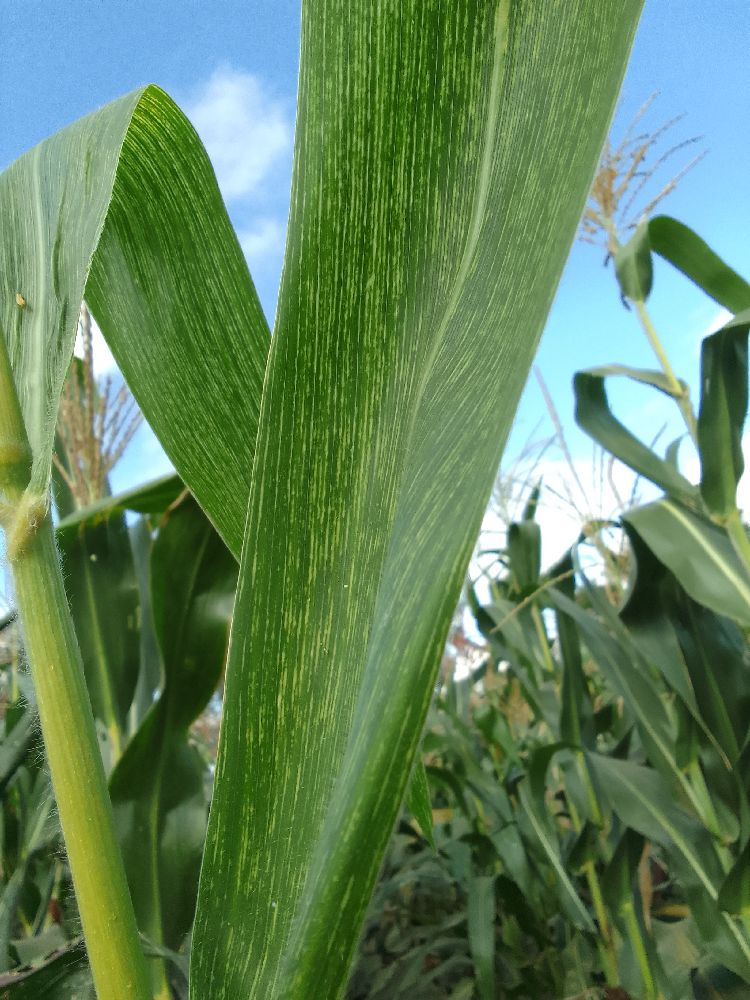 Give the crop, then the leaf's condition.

maize, maize streak virus
